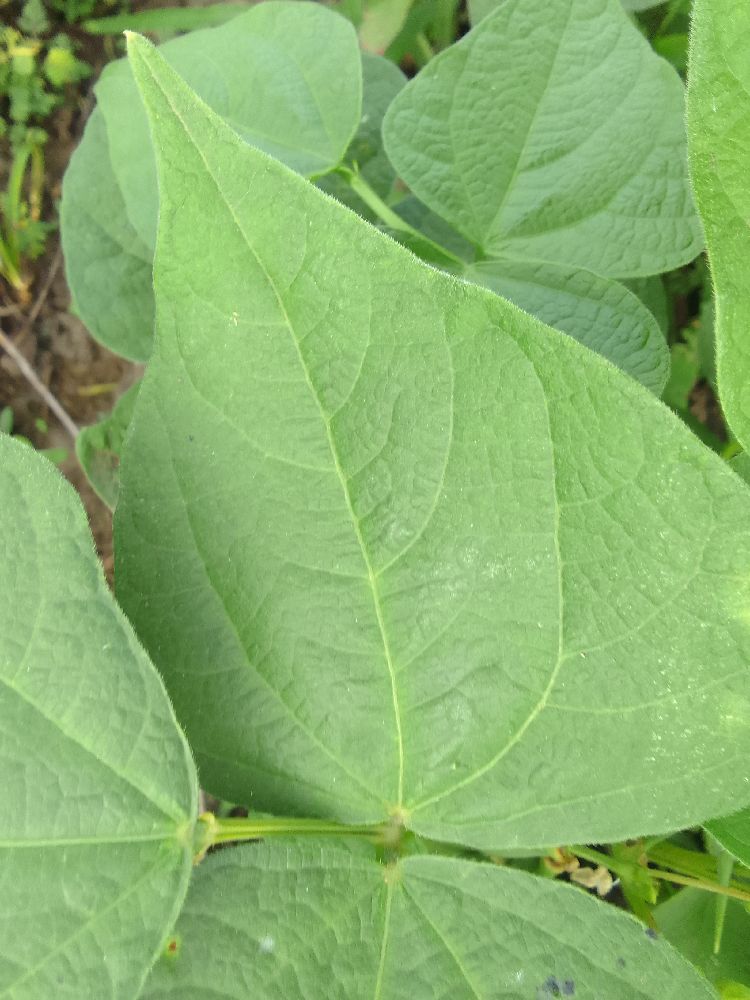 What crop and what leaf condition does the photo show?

common bean, healthy
